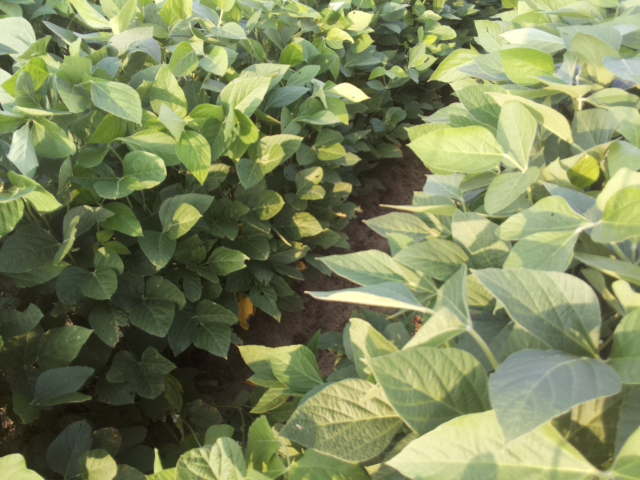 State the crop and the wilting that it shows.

soybean, leaves with no wilting
